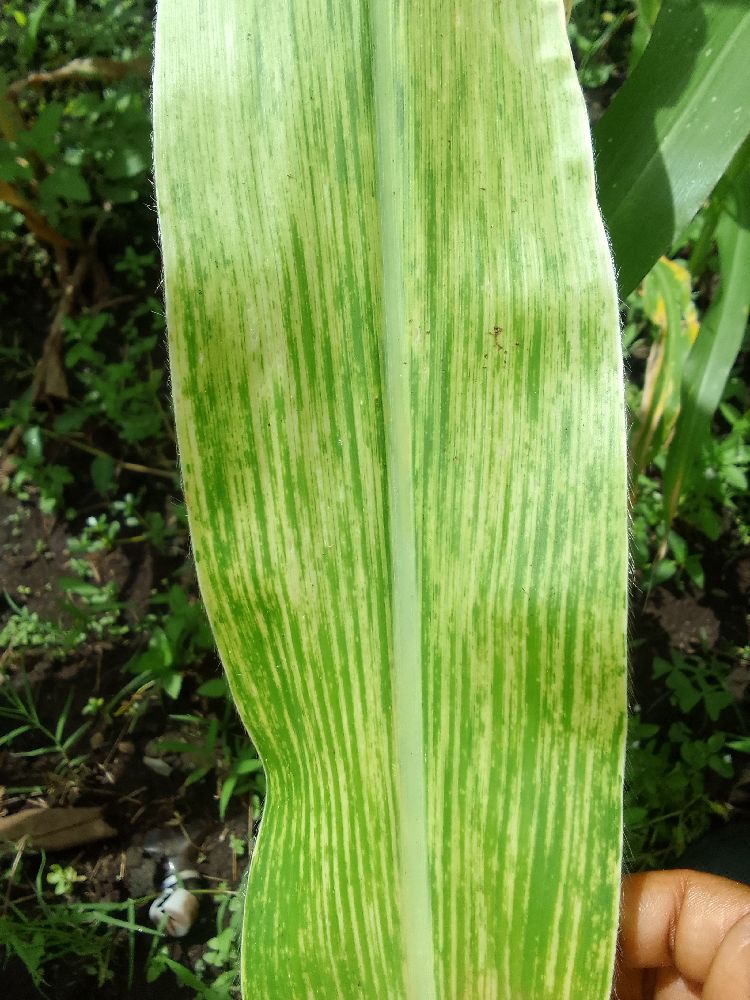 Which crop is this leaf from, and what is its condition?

maize, maize lethal necrosis
